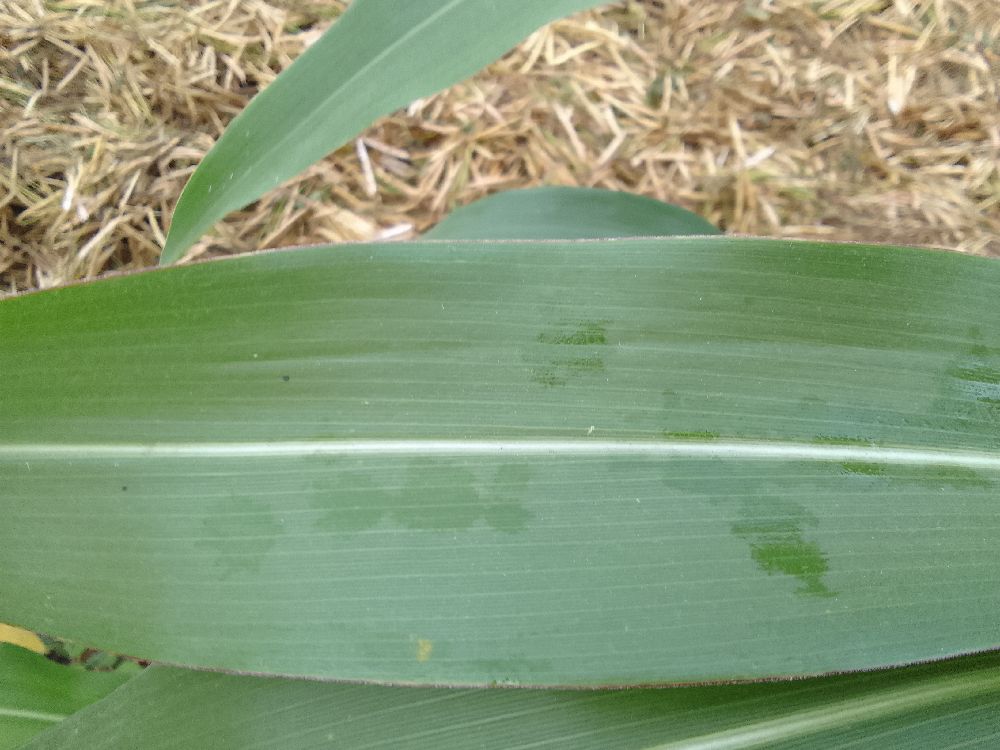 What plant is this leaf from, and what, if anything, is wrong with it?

maize, healthy
